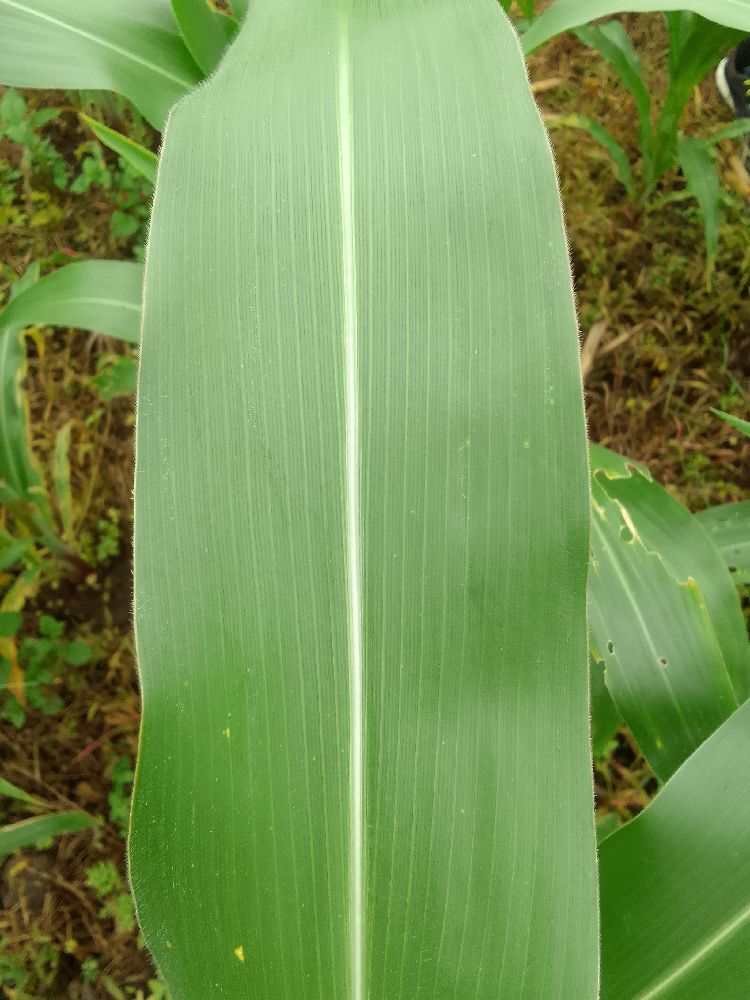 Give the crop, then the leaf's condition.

maize, healthy
